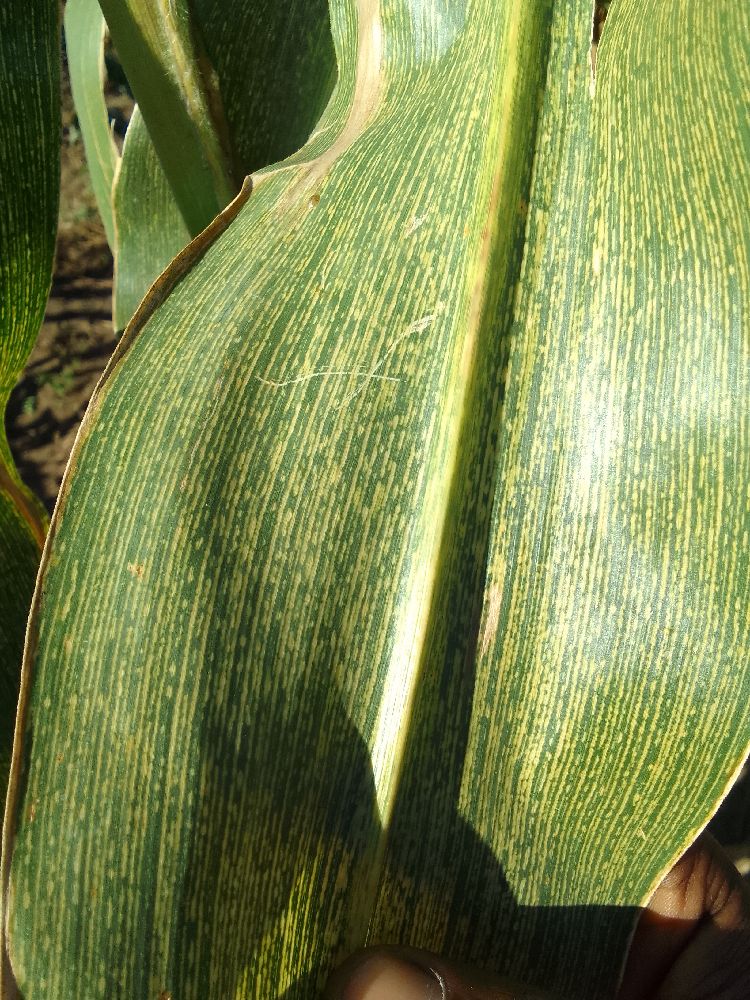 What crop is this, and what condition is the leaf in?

maize, maize streak virus
